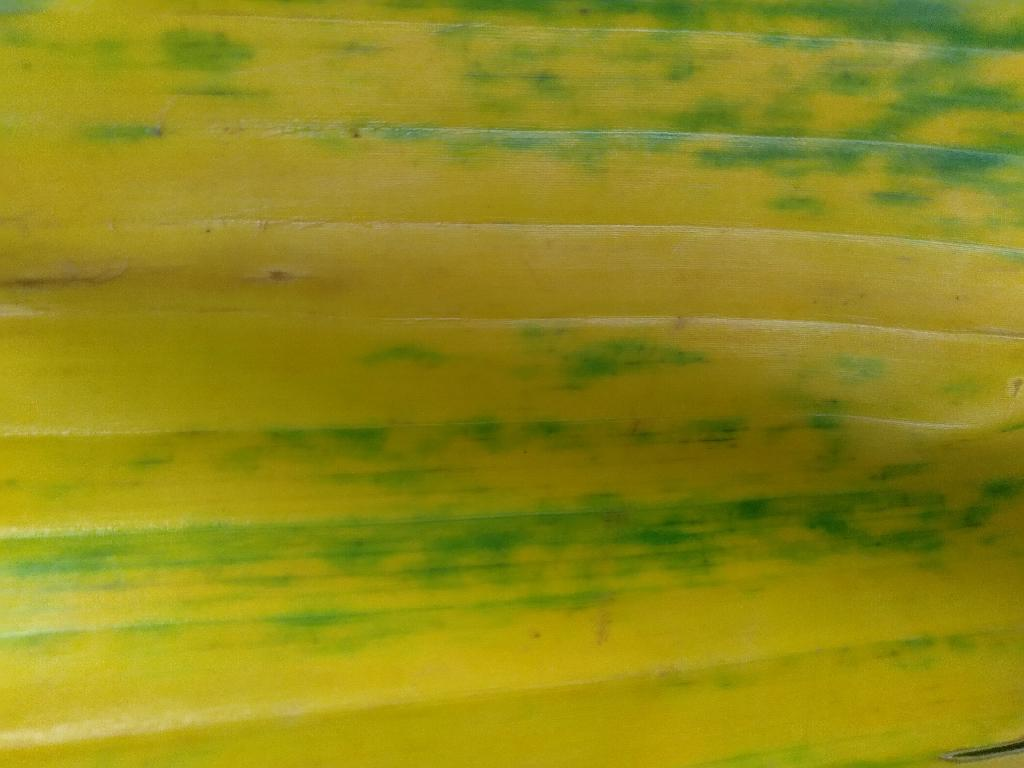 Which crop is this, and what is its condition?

banana, fusarium wilt race 1
